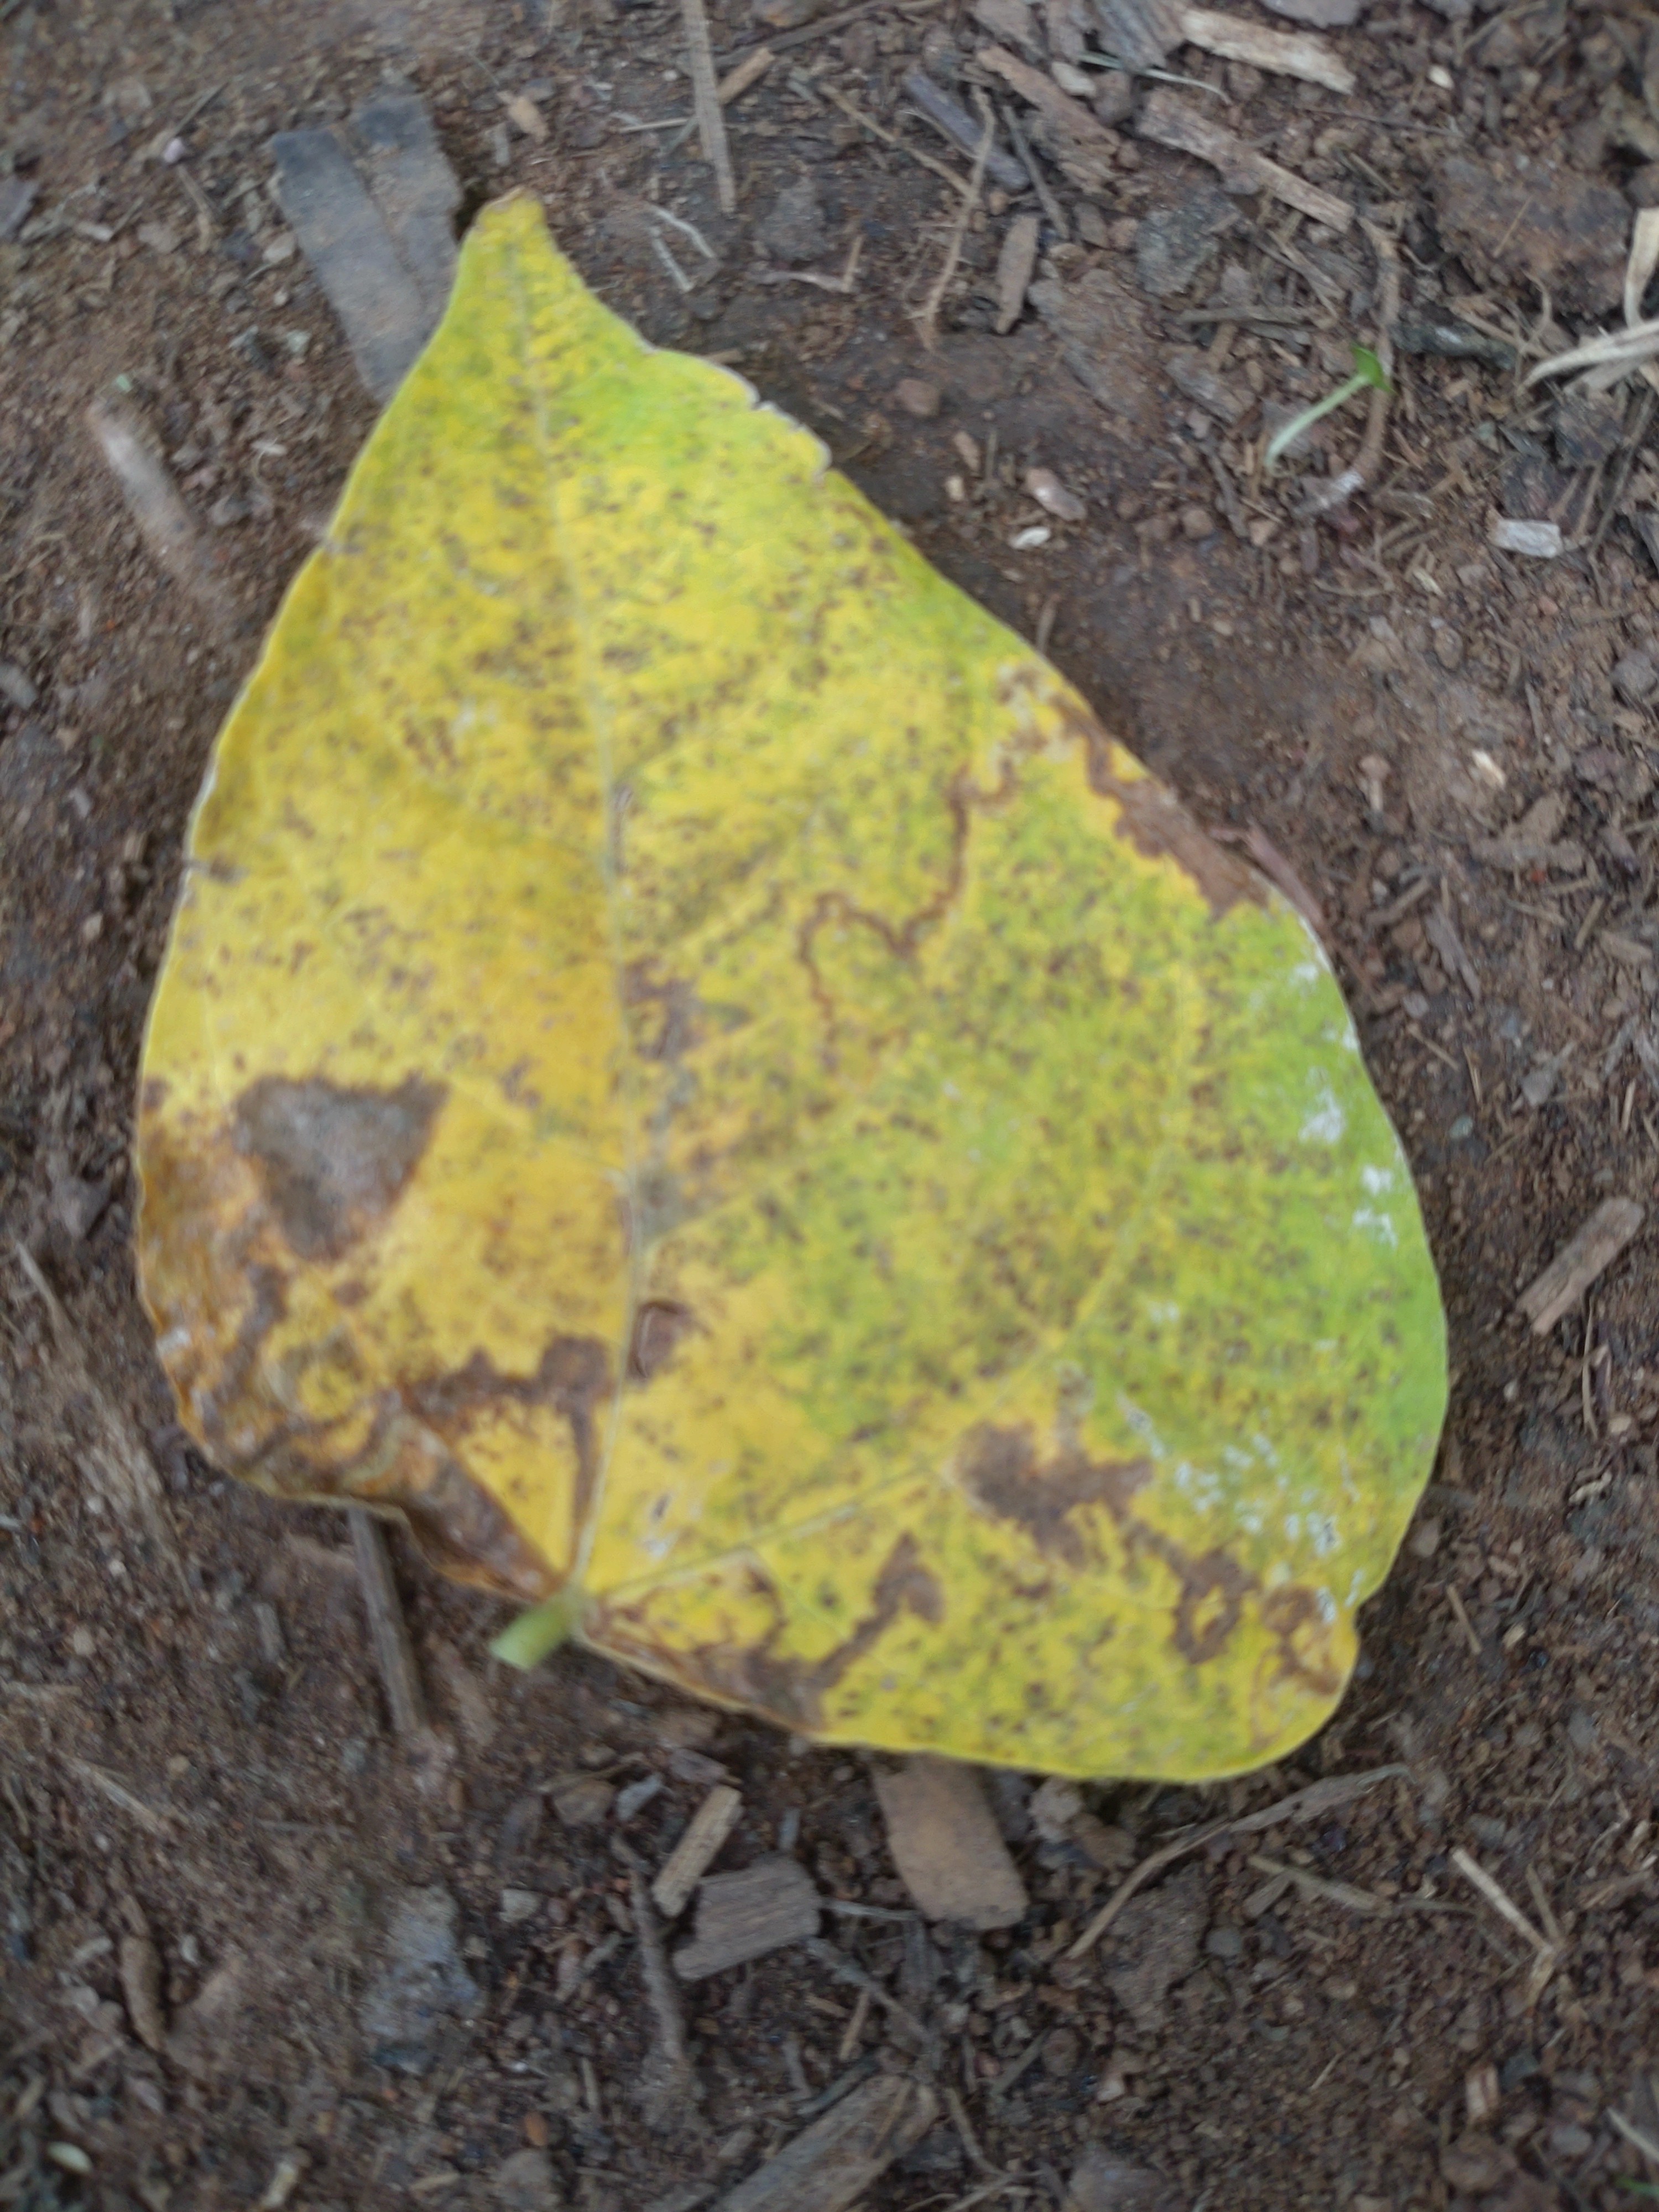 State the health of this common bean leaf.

anthracnose
